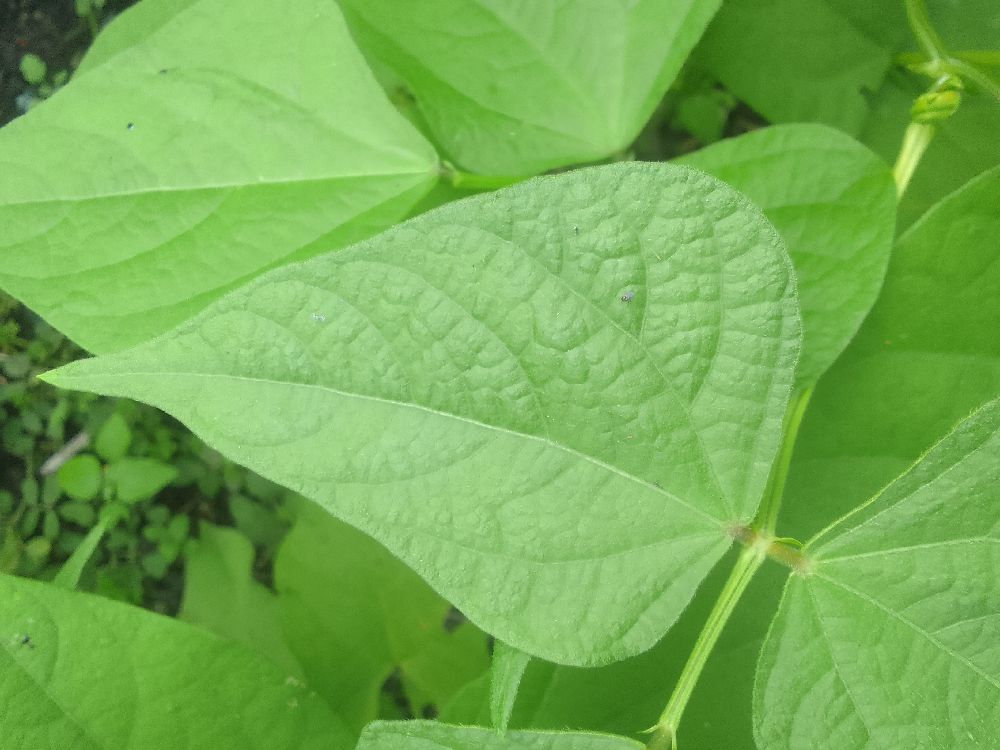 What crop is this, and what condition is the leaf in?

common bean, healthy
